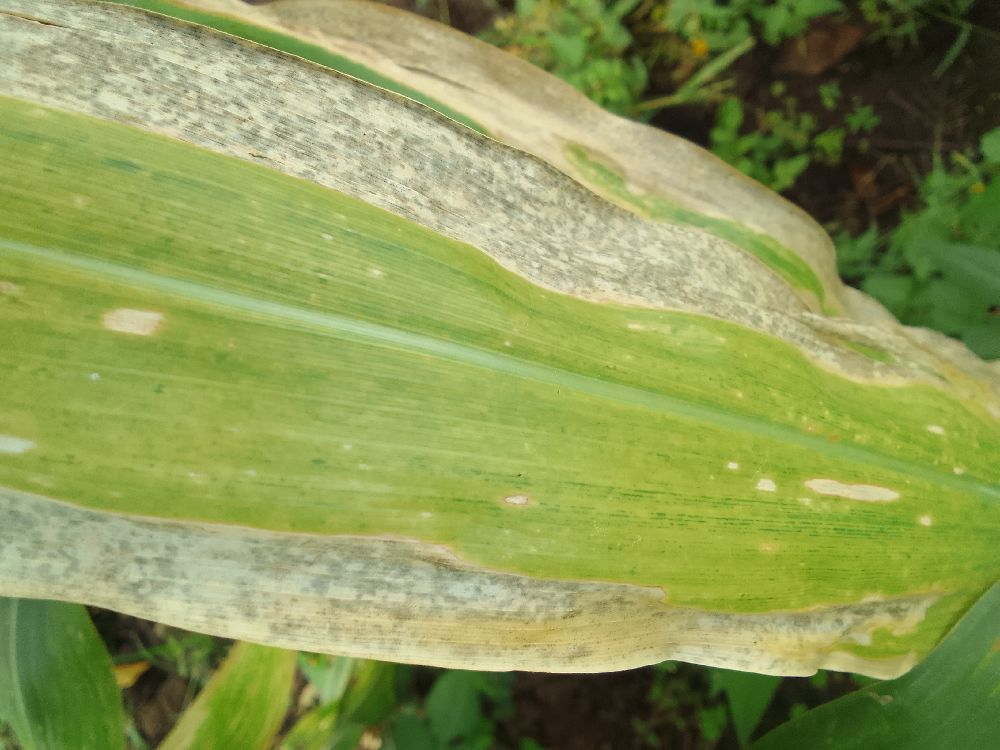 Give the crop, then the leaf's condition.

maize, maize lethal necrosis
